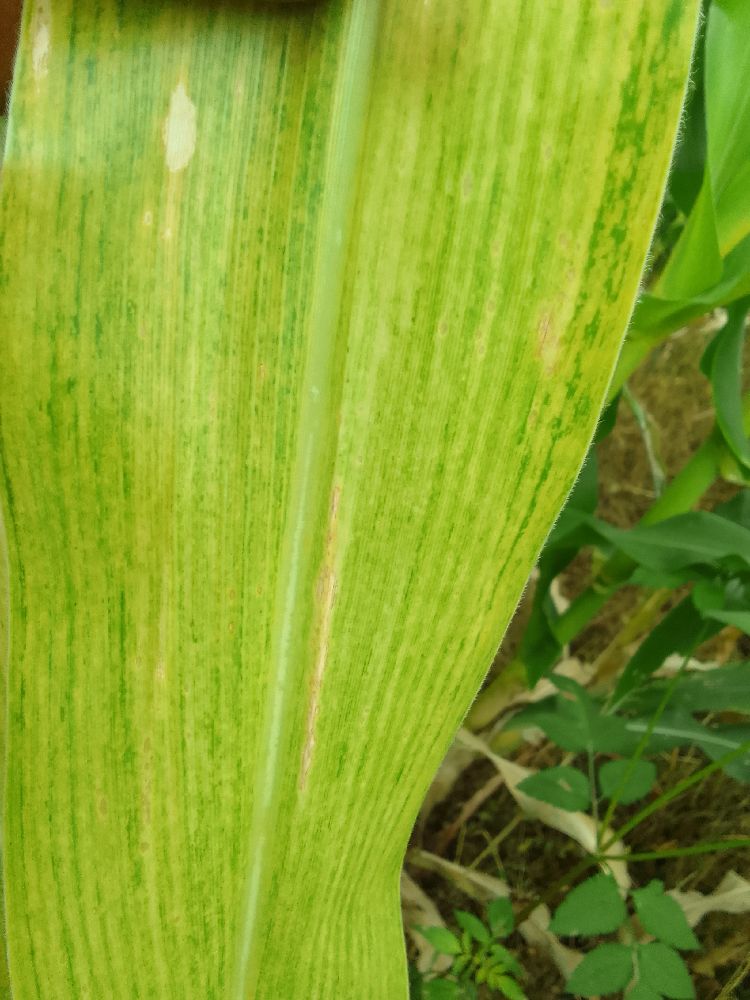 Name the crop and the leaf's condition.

maize, maize lethal necrosis
